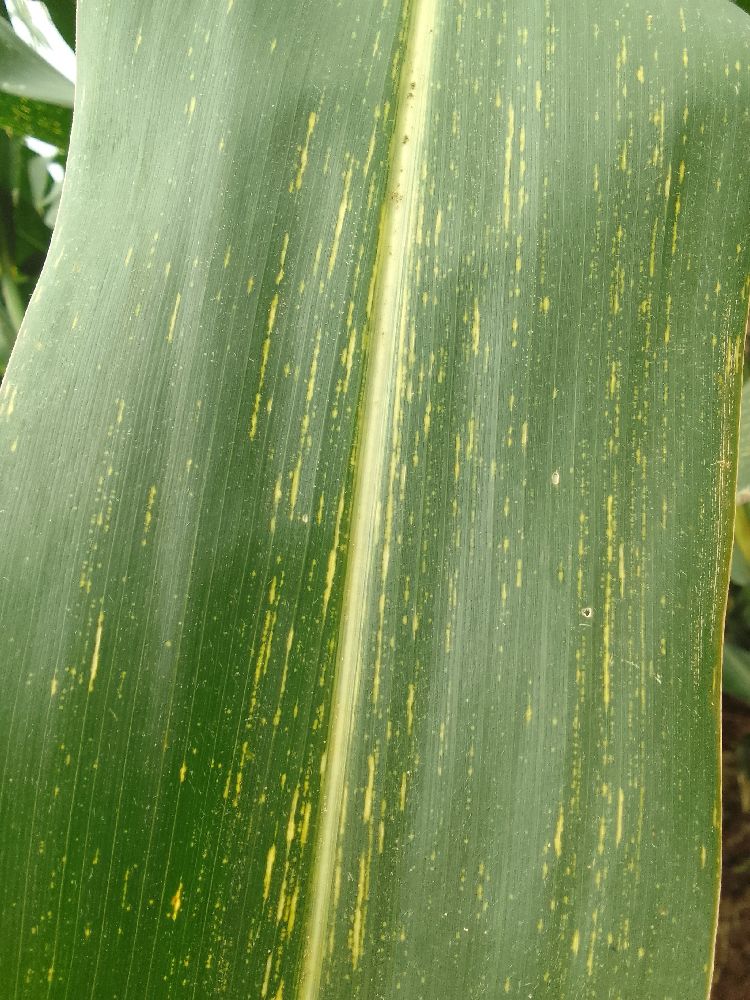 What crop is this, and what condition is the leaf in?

maize, maize streak virus
